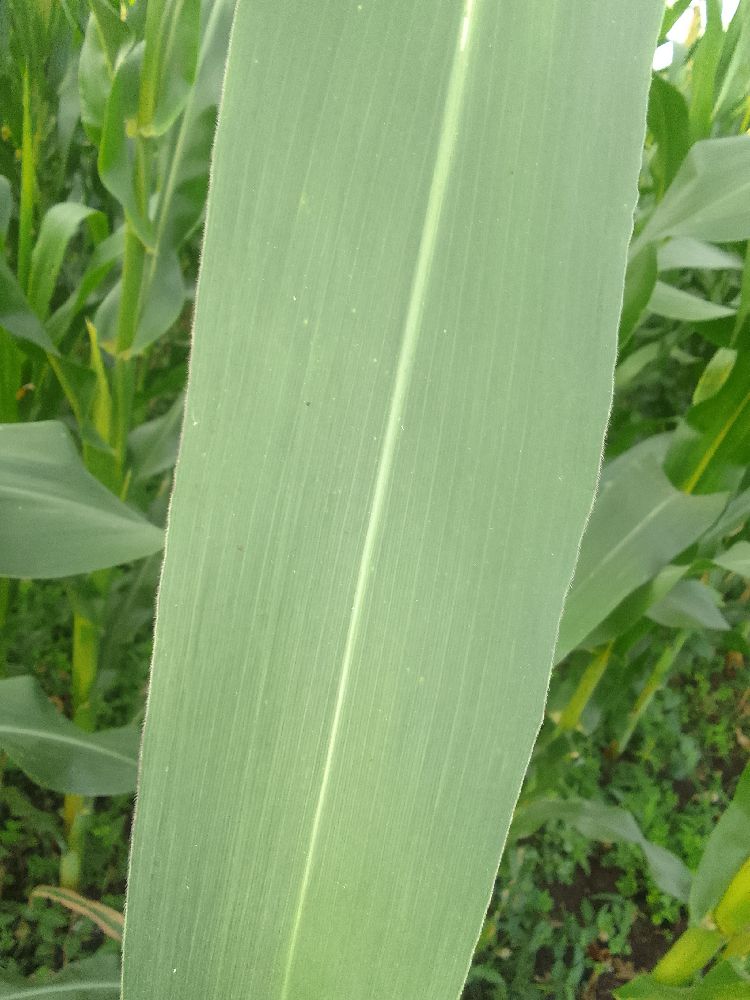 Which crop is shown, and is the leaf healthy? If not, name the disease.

maize, healthy
